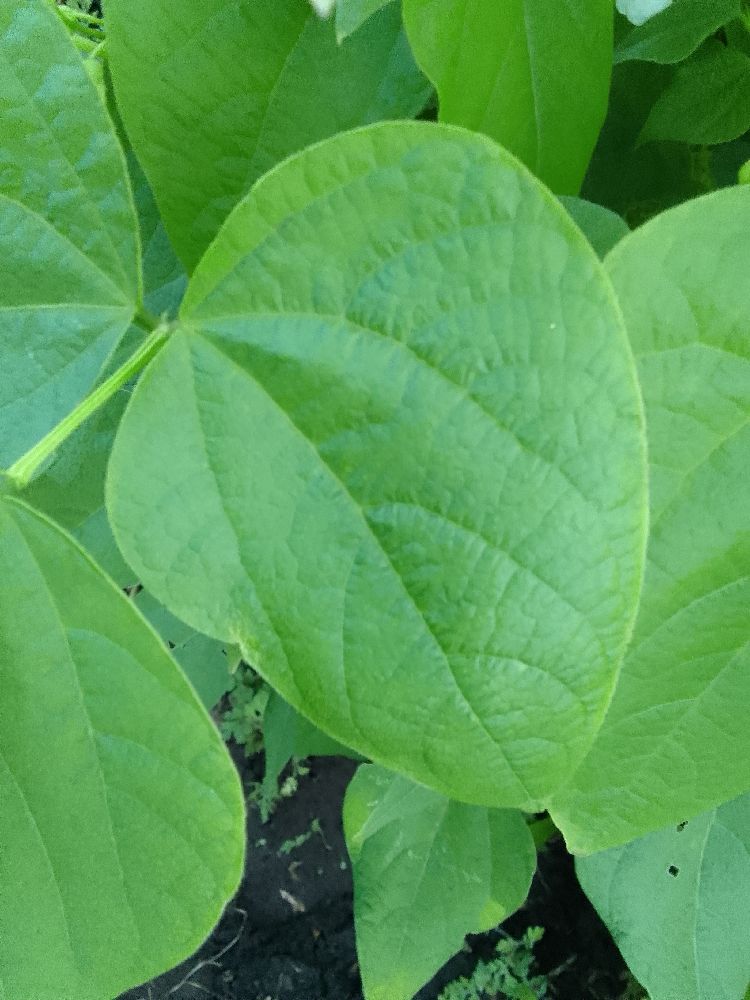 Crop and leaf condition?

common bean, healthy
